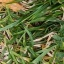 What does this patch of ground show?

grass
